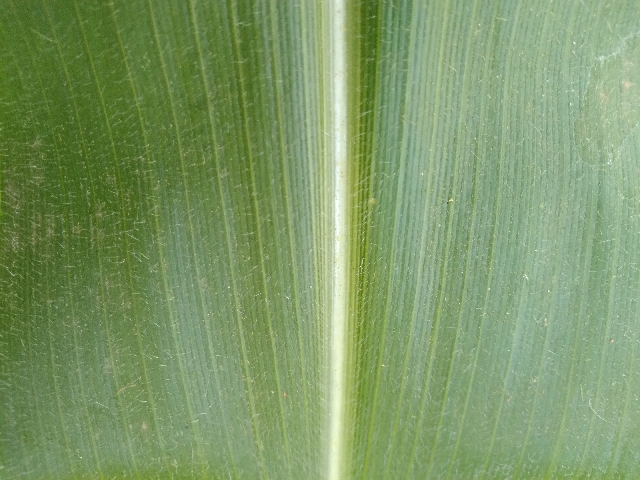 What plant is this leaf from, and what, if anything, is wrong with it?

maize, healthy
